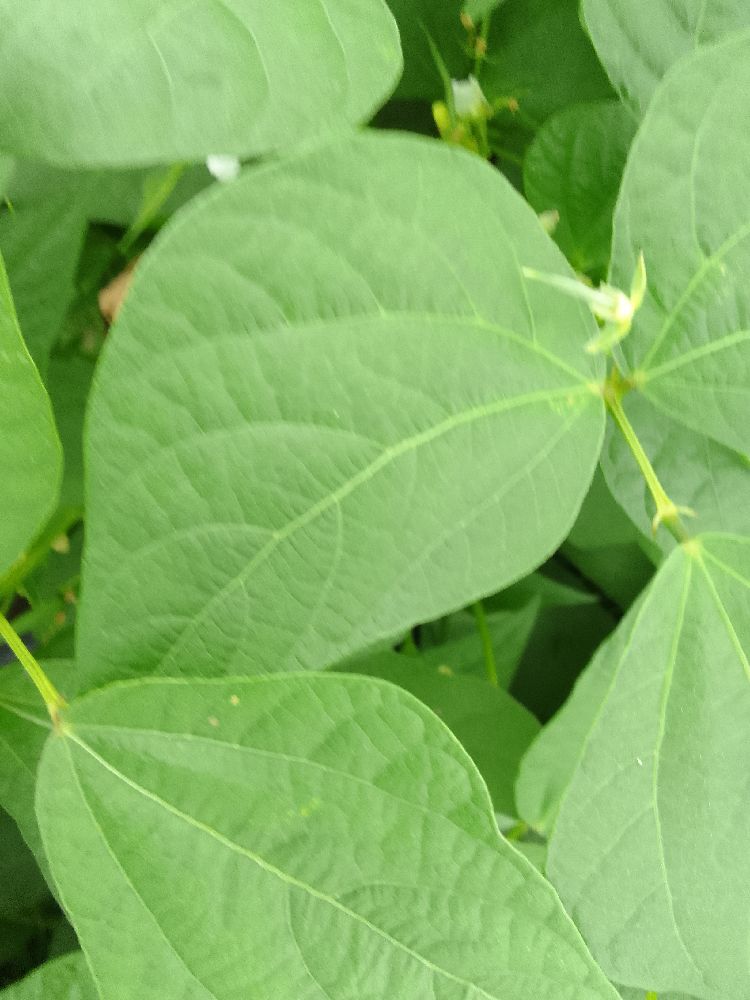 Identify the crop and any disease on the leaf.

common bean, healthy
